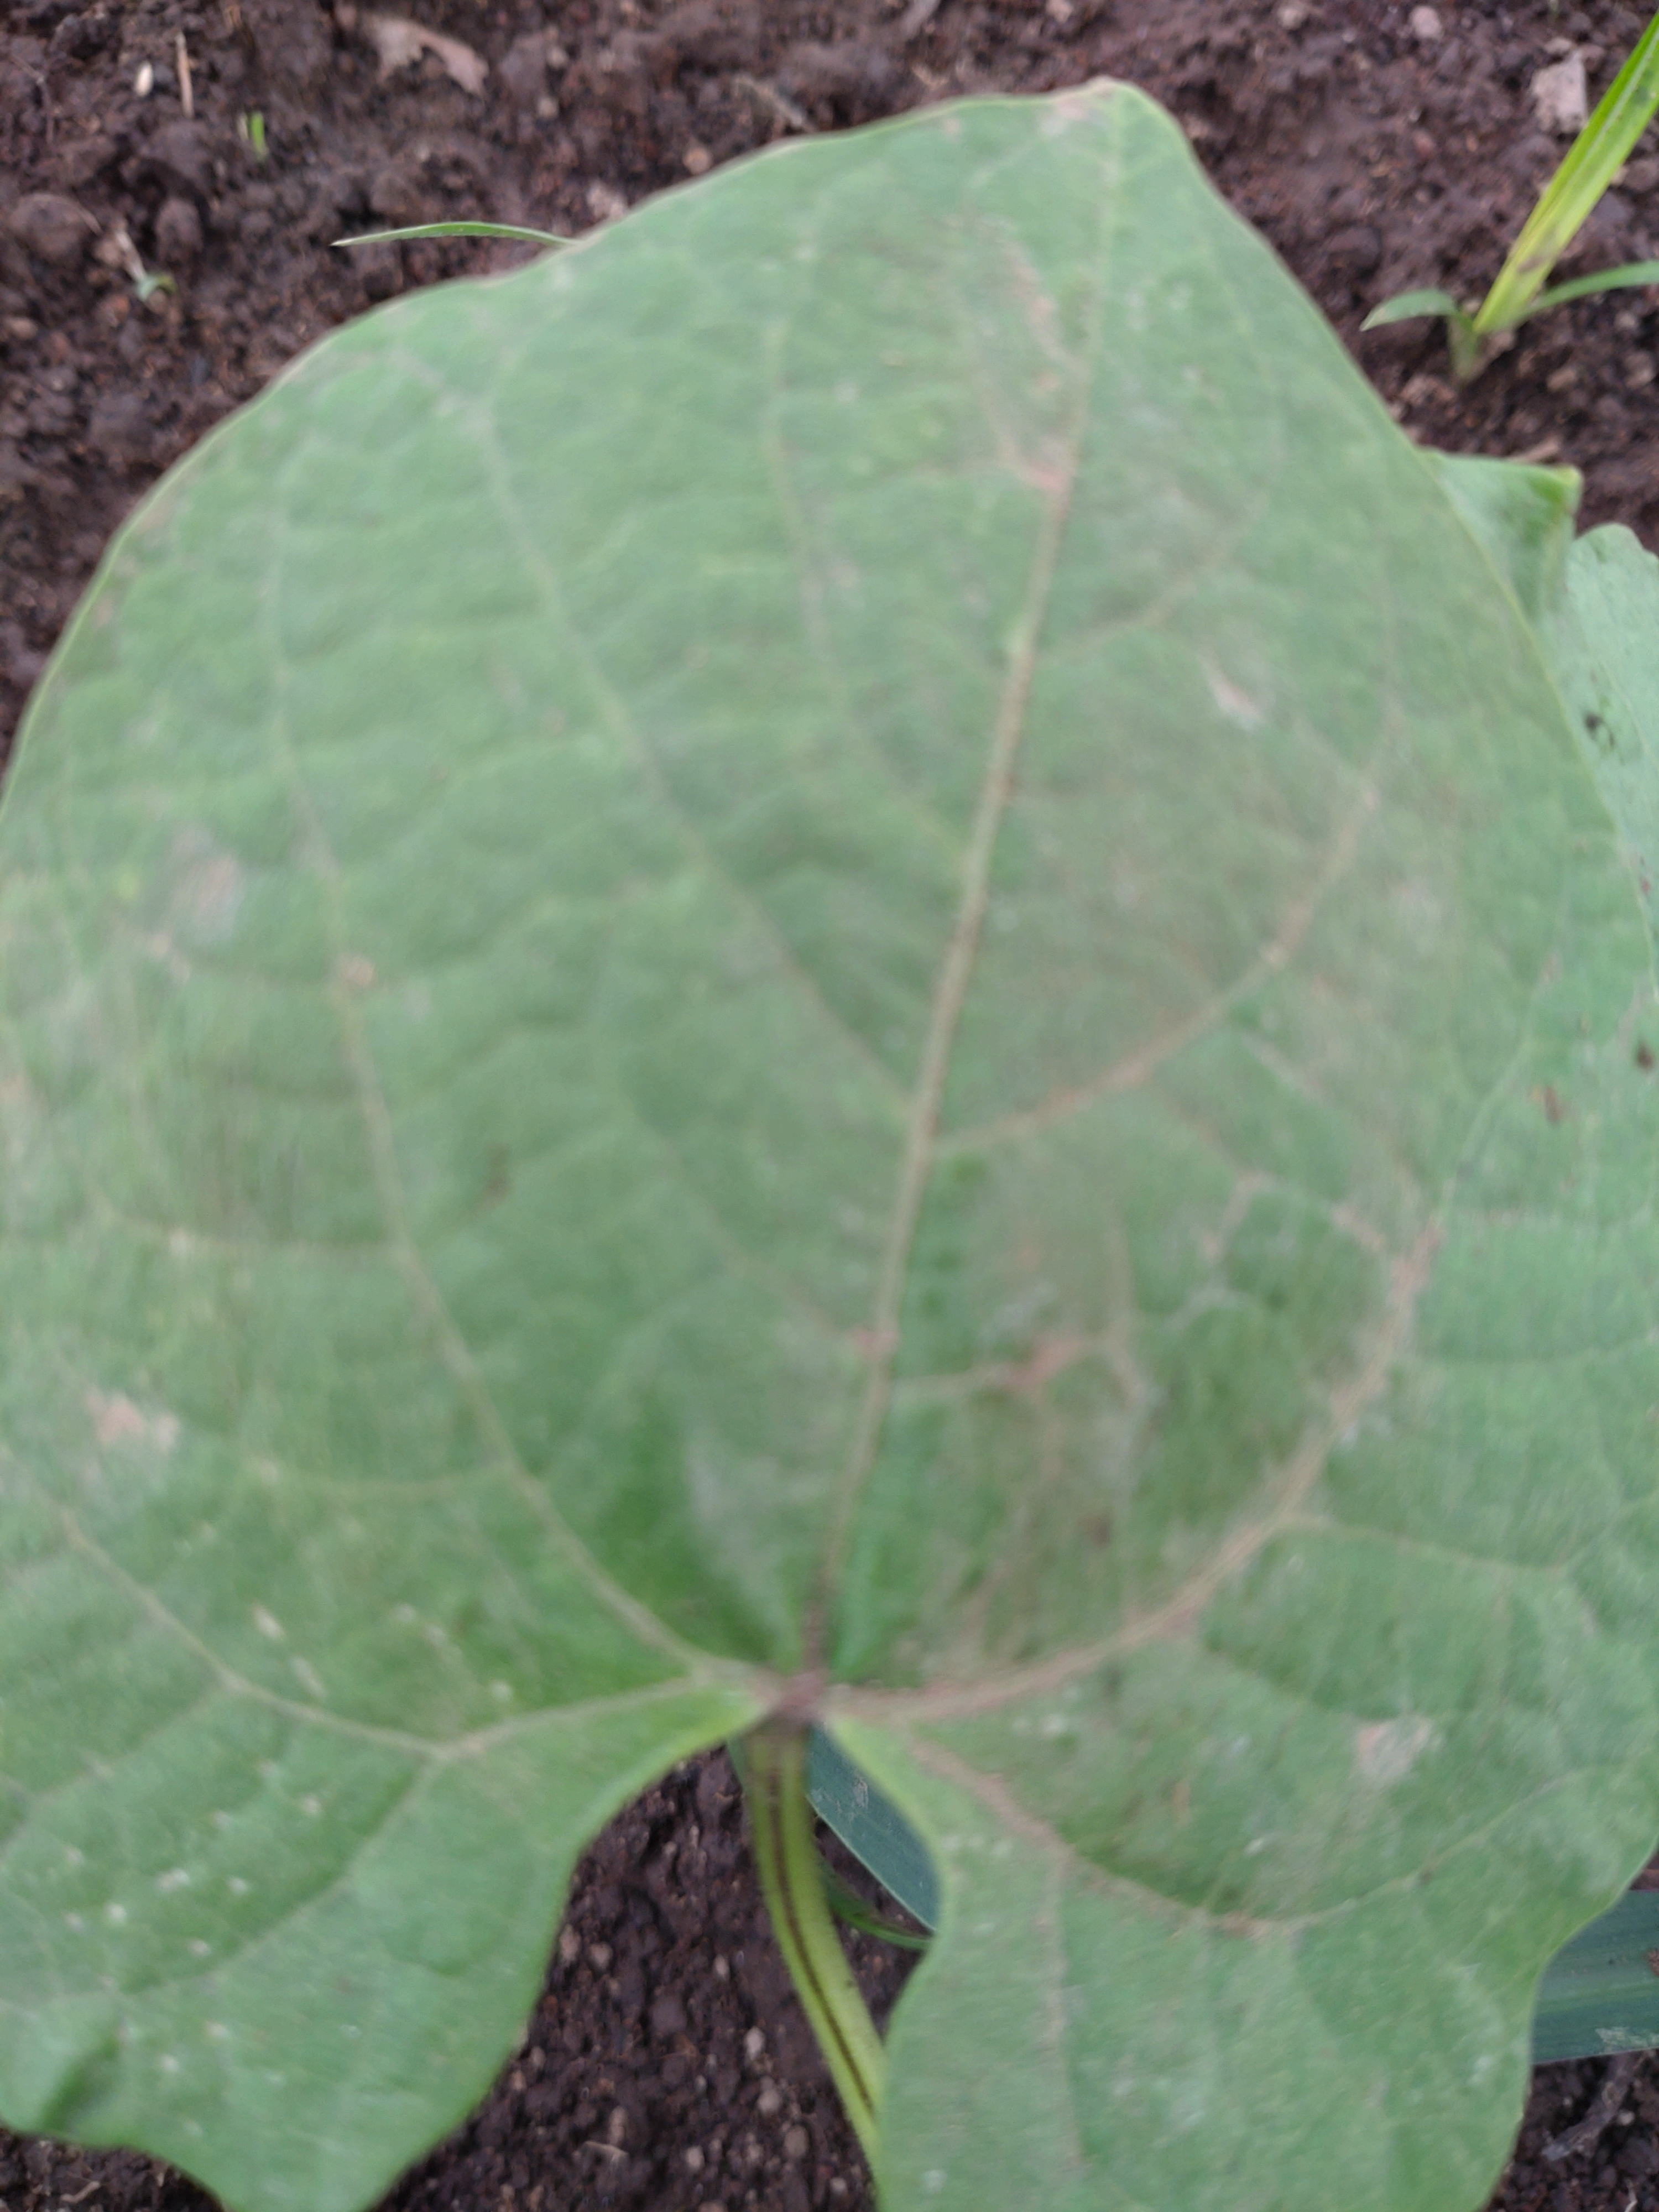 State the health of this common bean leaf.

healthy
